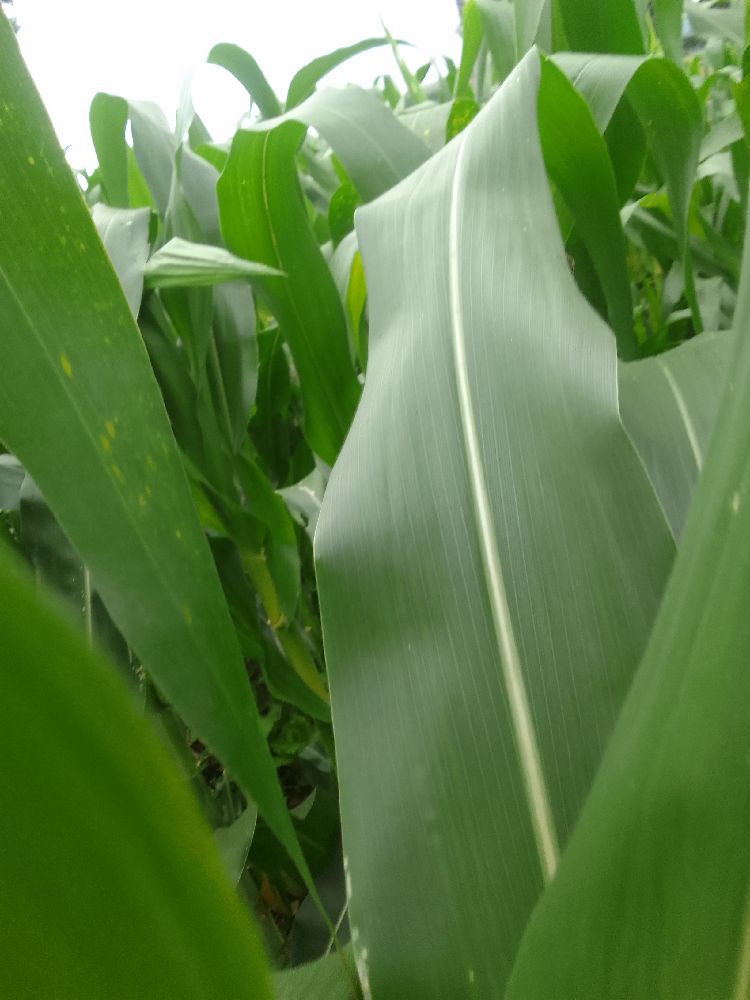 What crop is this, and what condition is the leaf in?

maize, healthy
